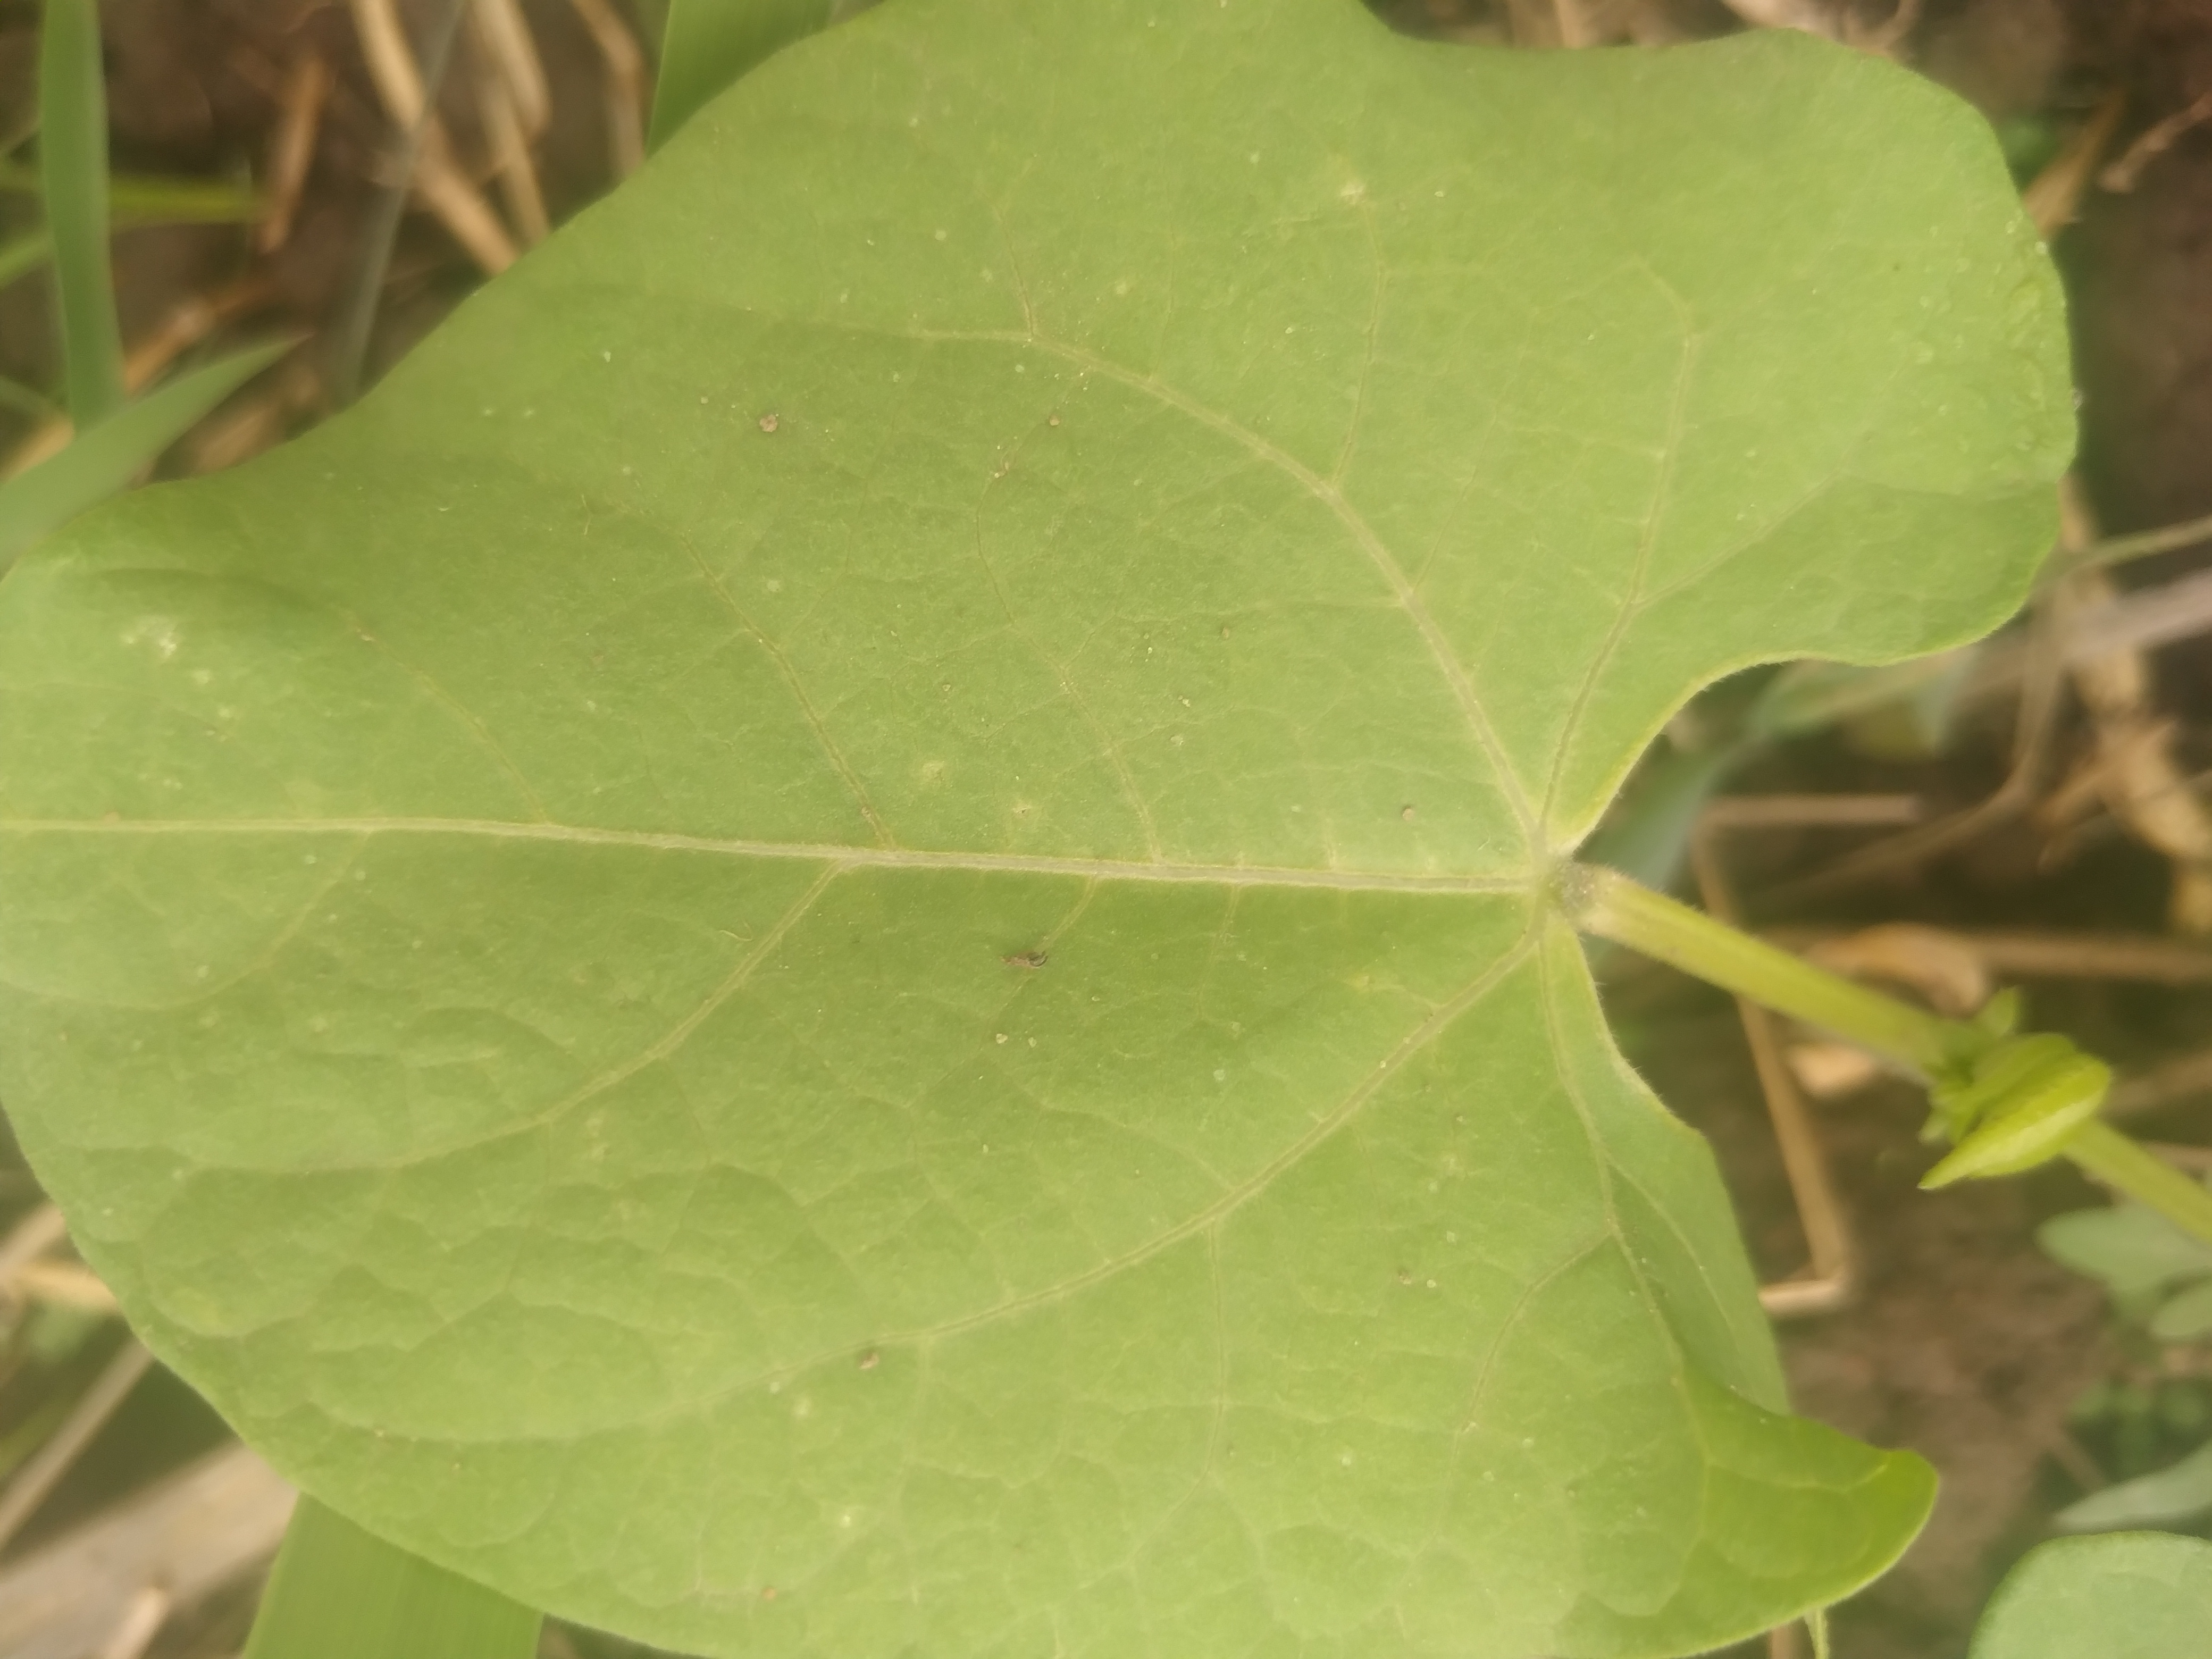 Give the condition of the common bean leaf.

healthy
